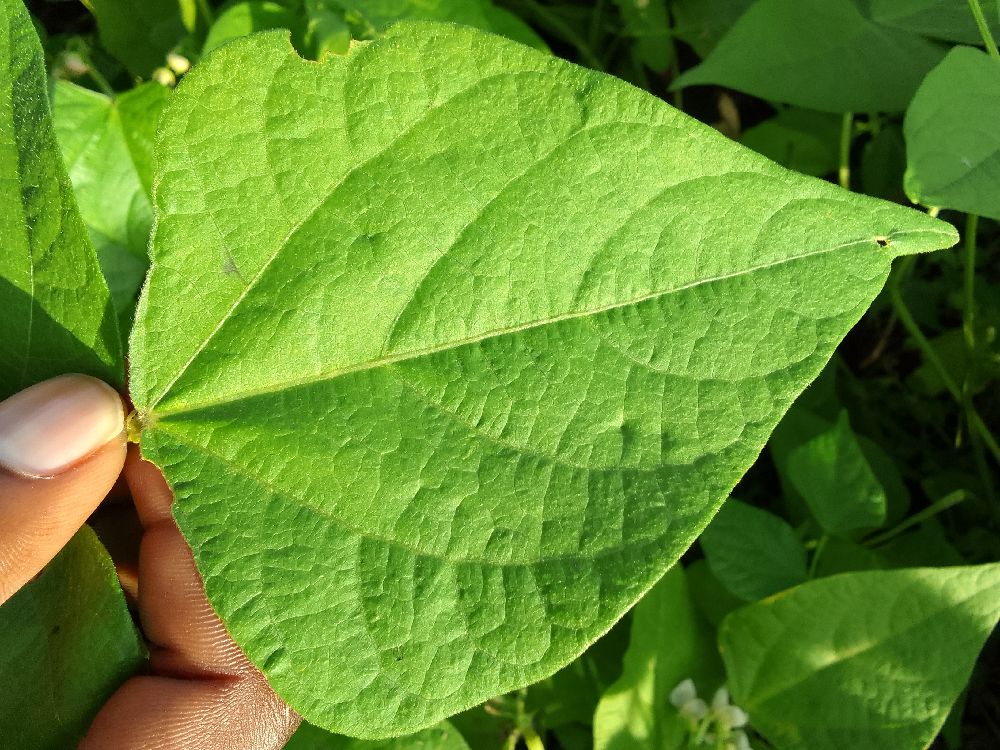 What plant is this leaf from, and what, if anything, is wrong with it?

common bean, healthy
